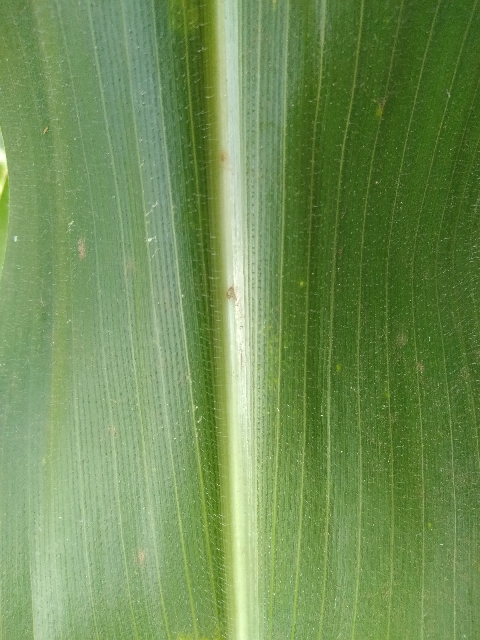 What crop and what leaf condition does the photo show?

maize, healthy
